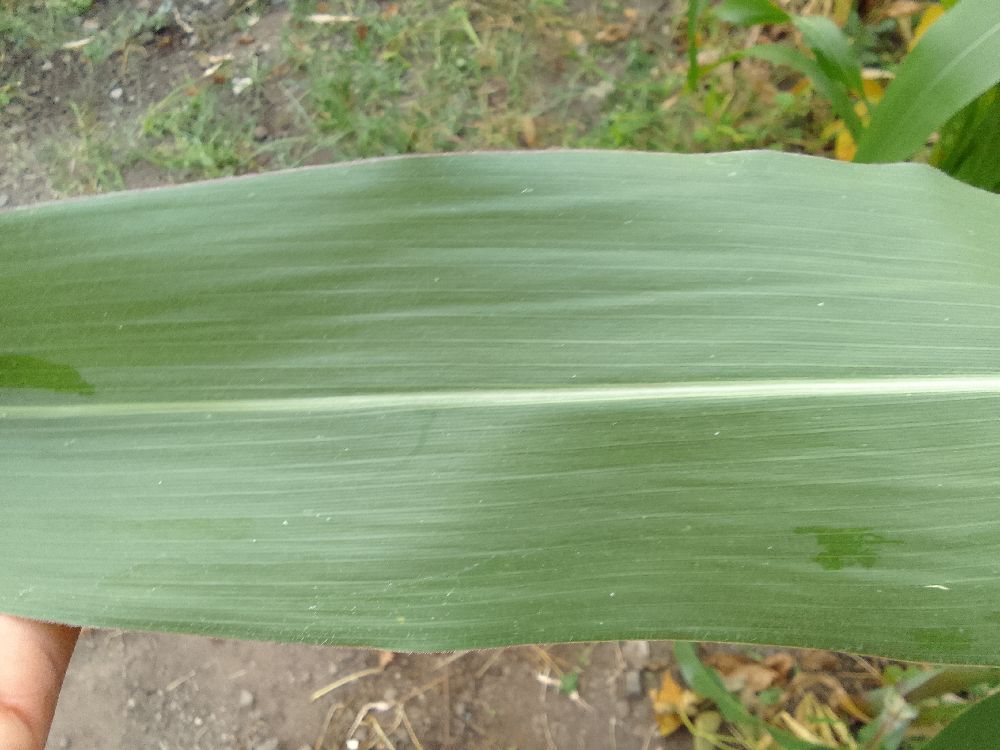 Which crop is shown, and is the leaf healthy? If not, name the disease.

maize, healthy
